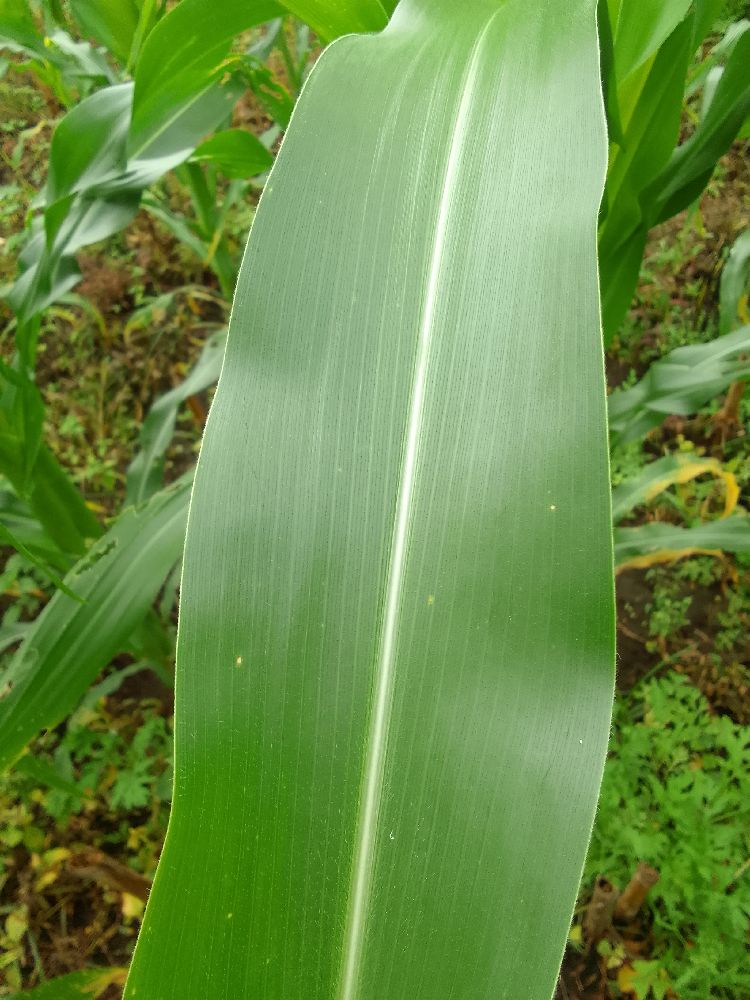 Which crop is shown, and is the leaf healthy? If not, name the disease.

maize, healthy
